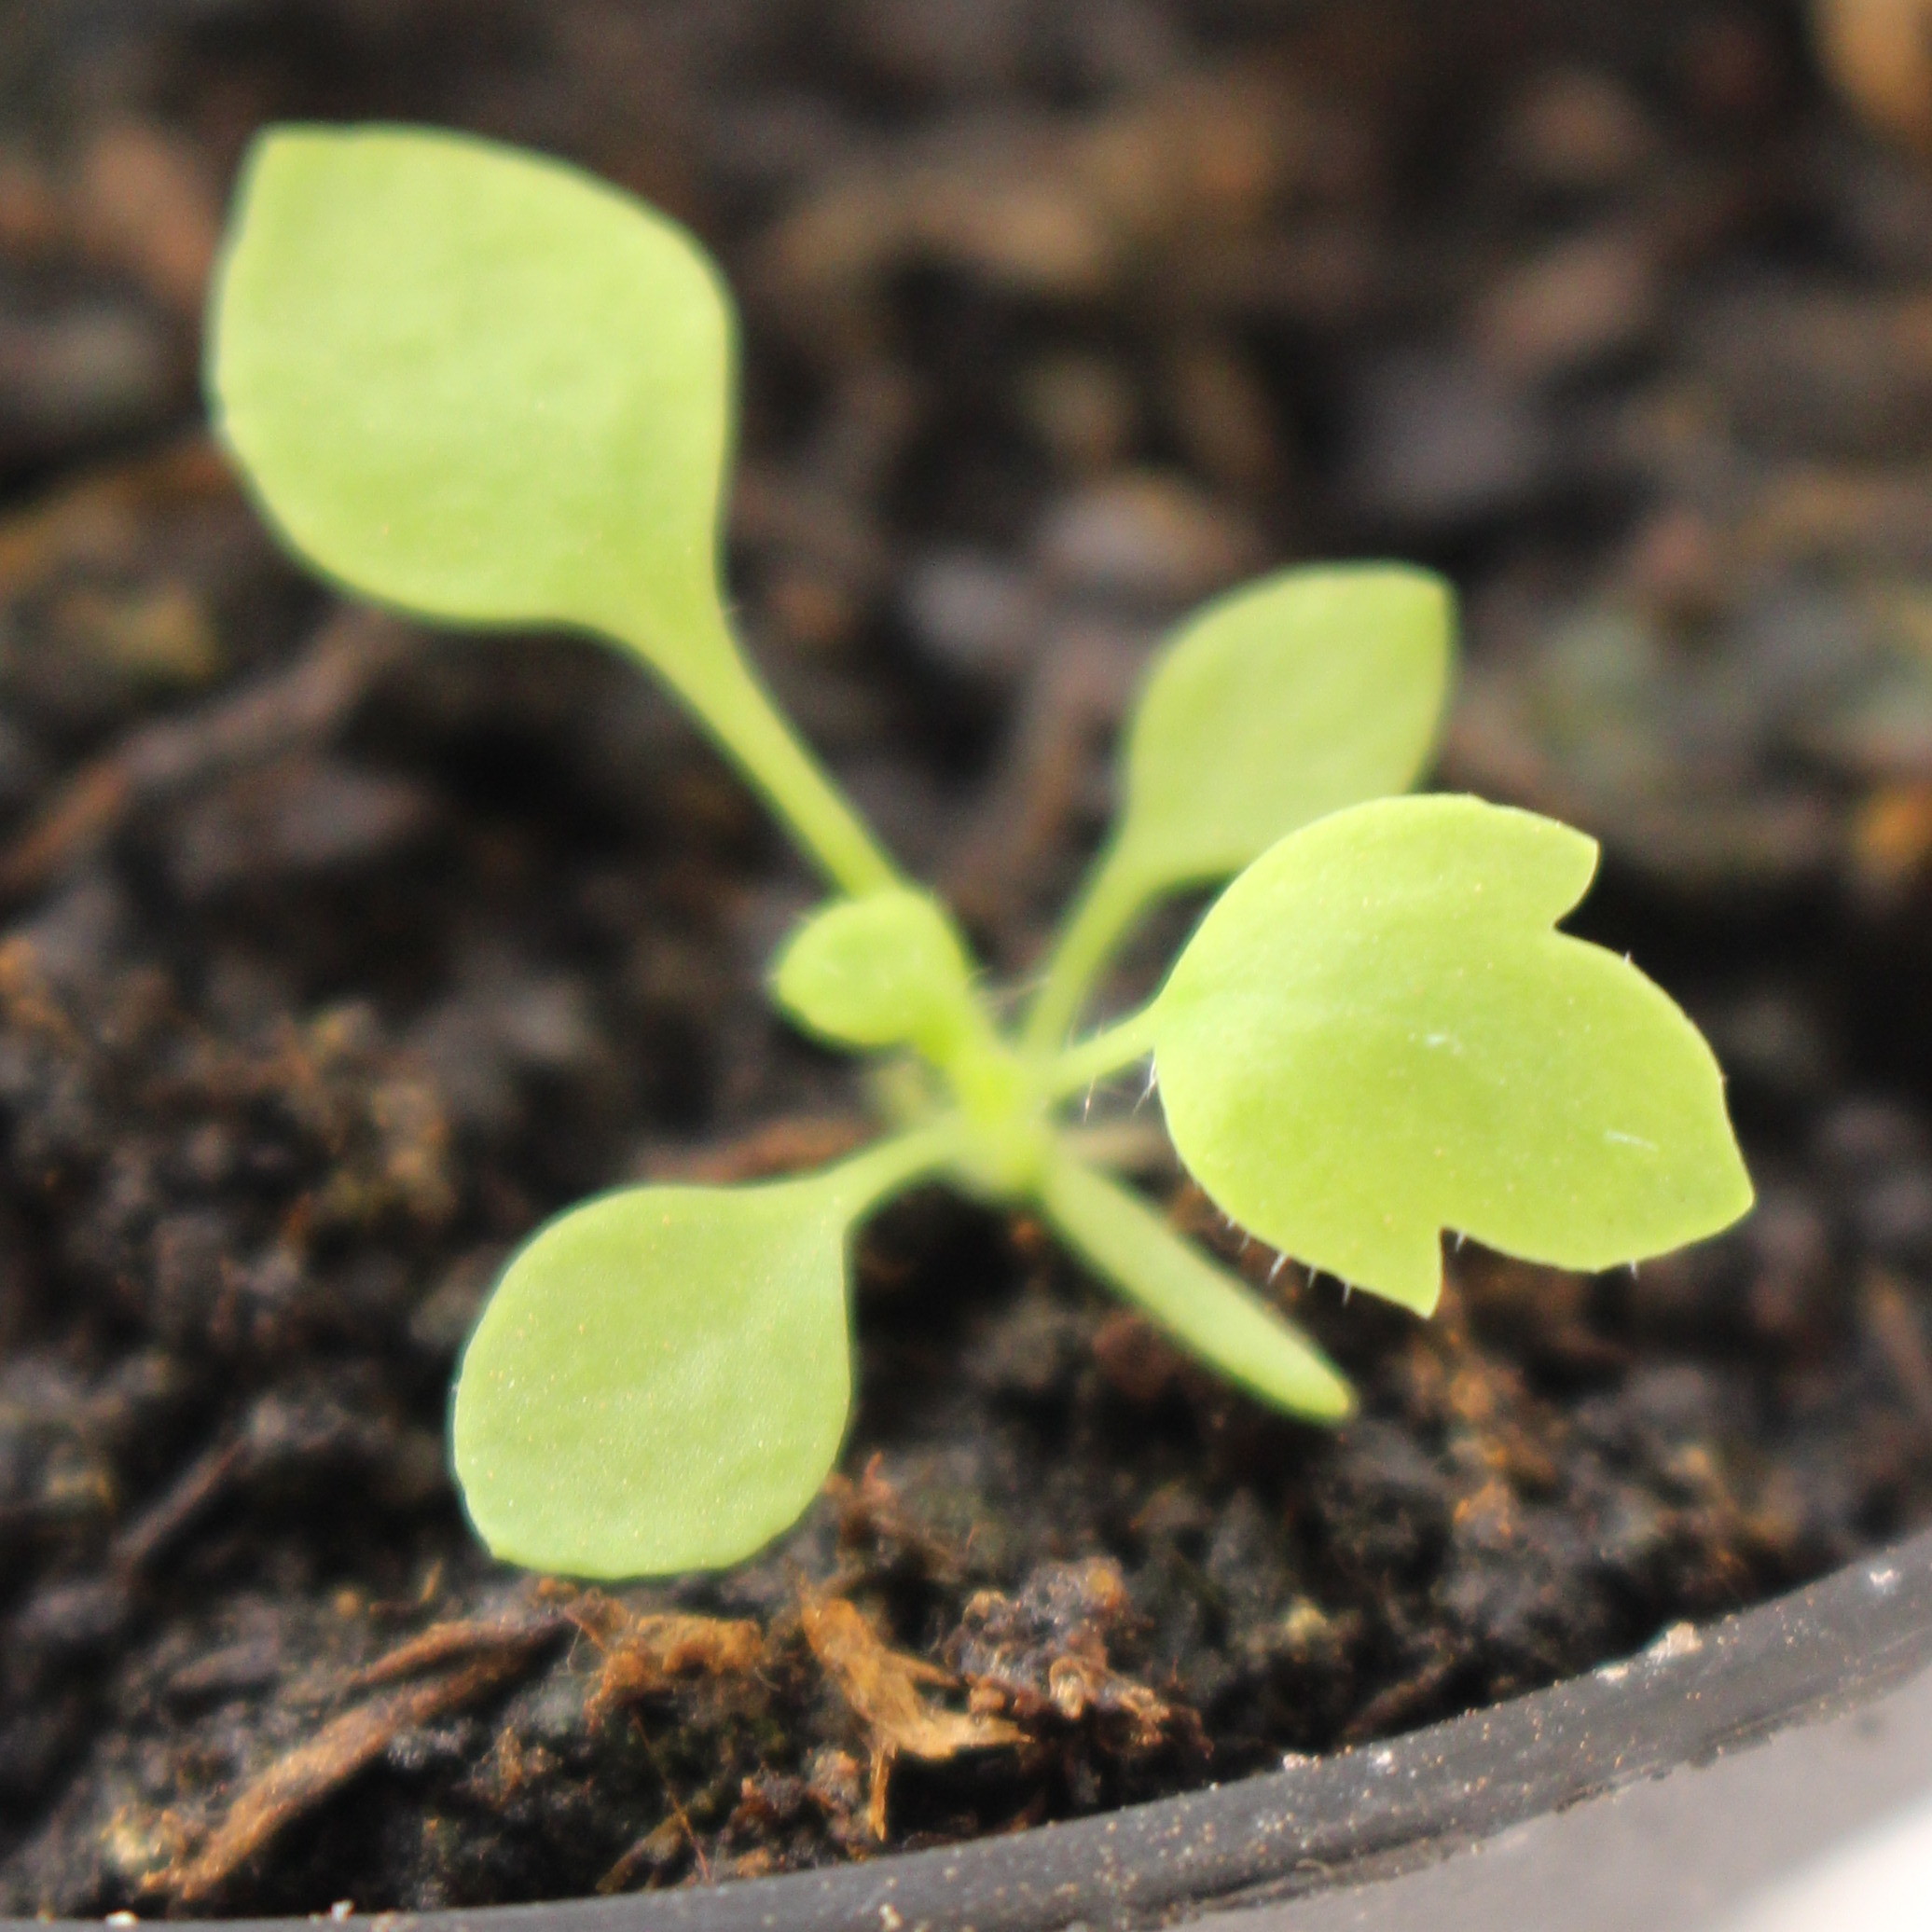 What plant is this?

Papaver rhoeas
